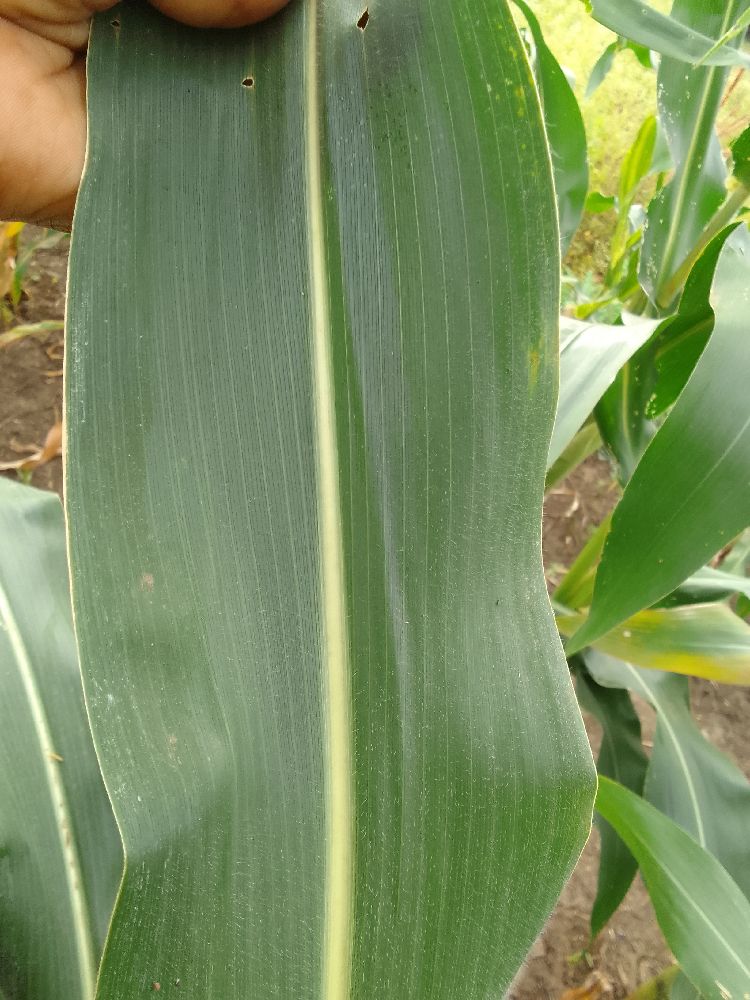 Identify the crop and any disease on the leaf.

maize, healthy
